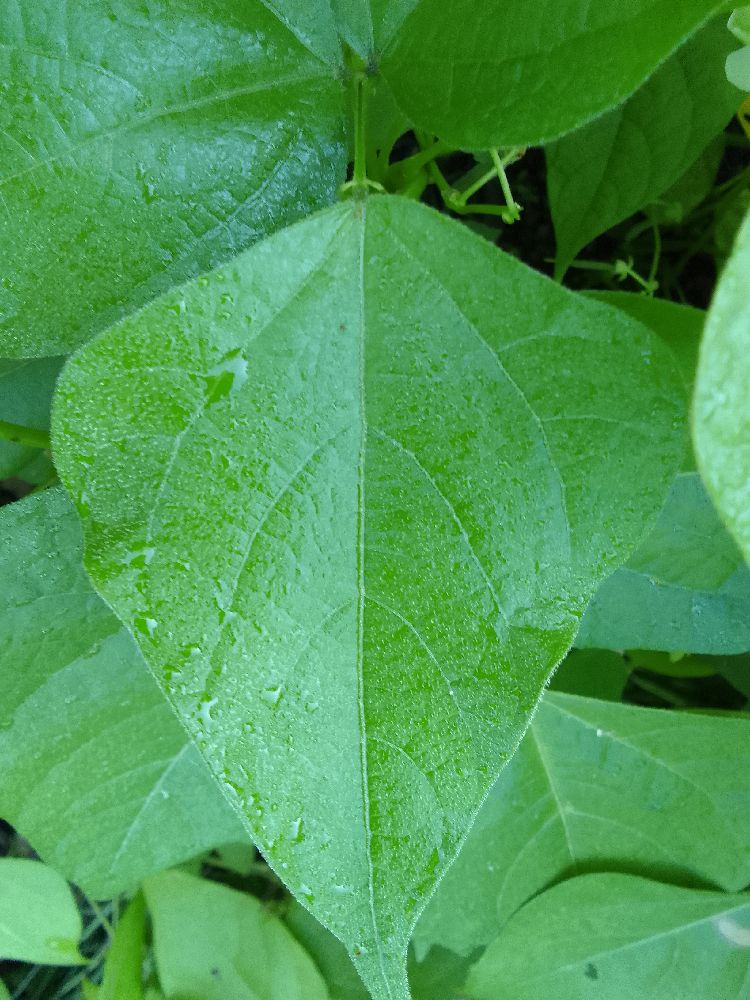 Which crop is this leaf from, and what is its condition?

common bean, healthy
